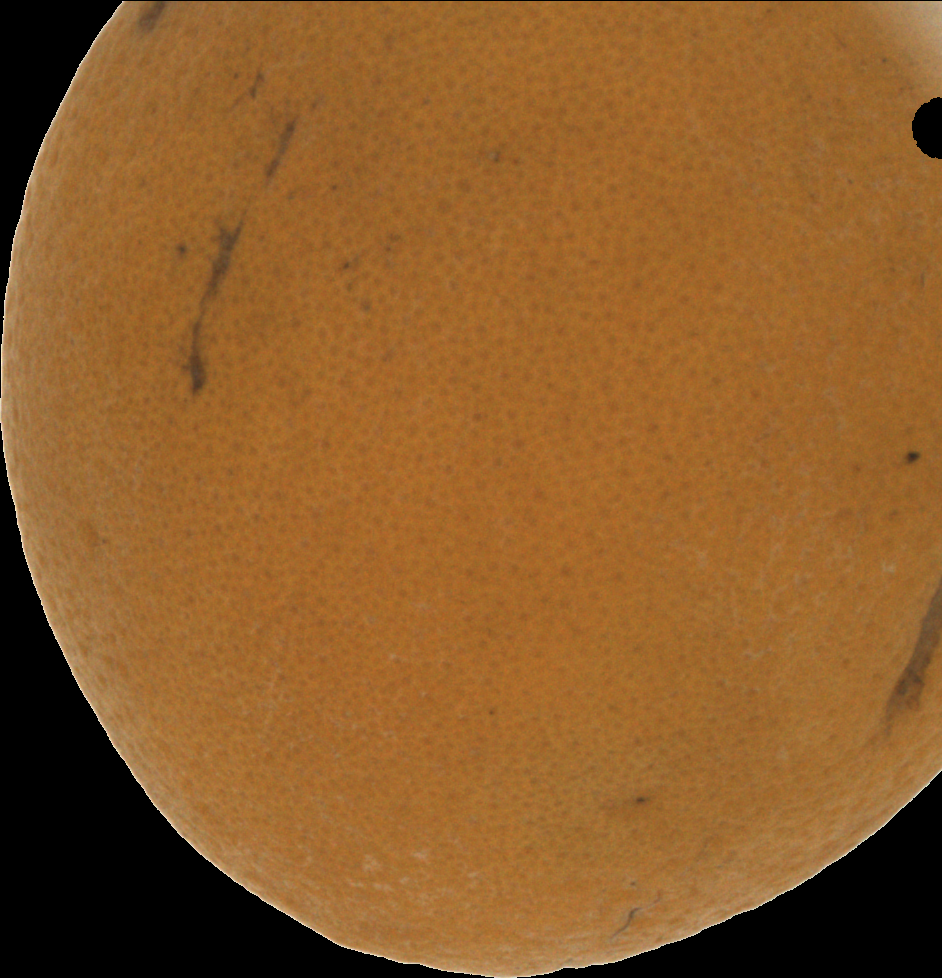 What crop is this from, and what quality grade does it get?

orange, bad
